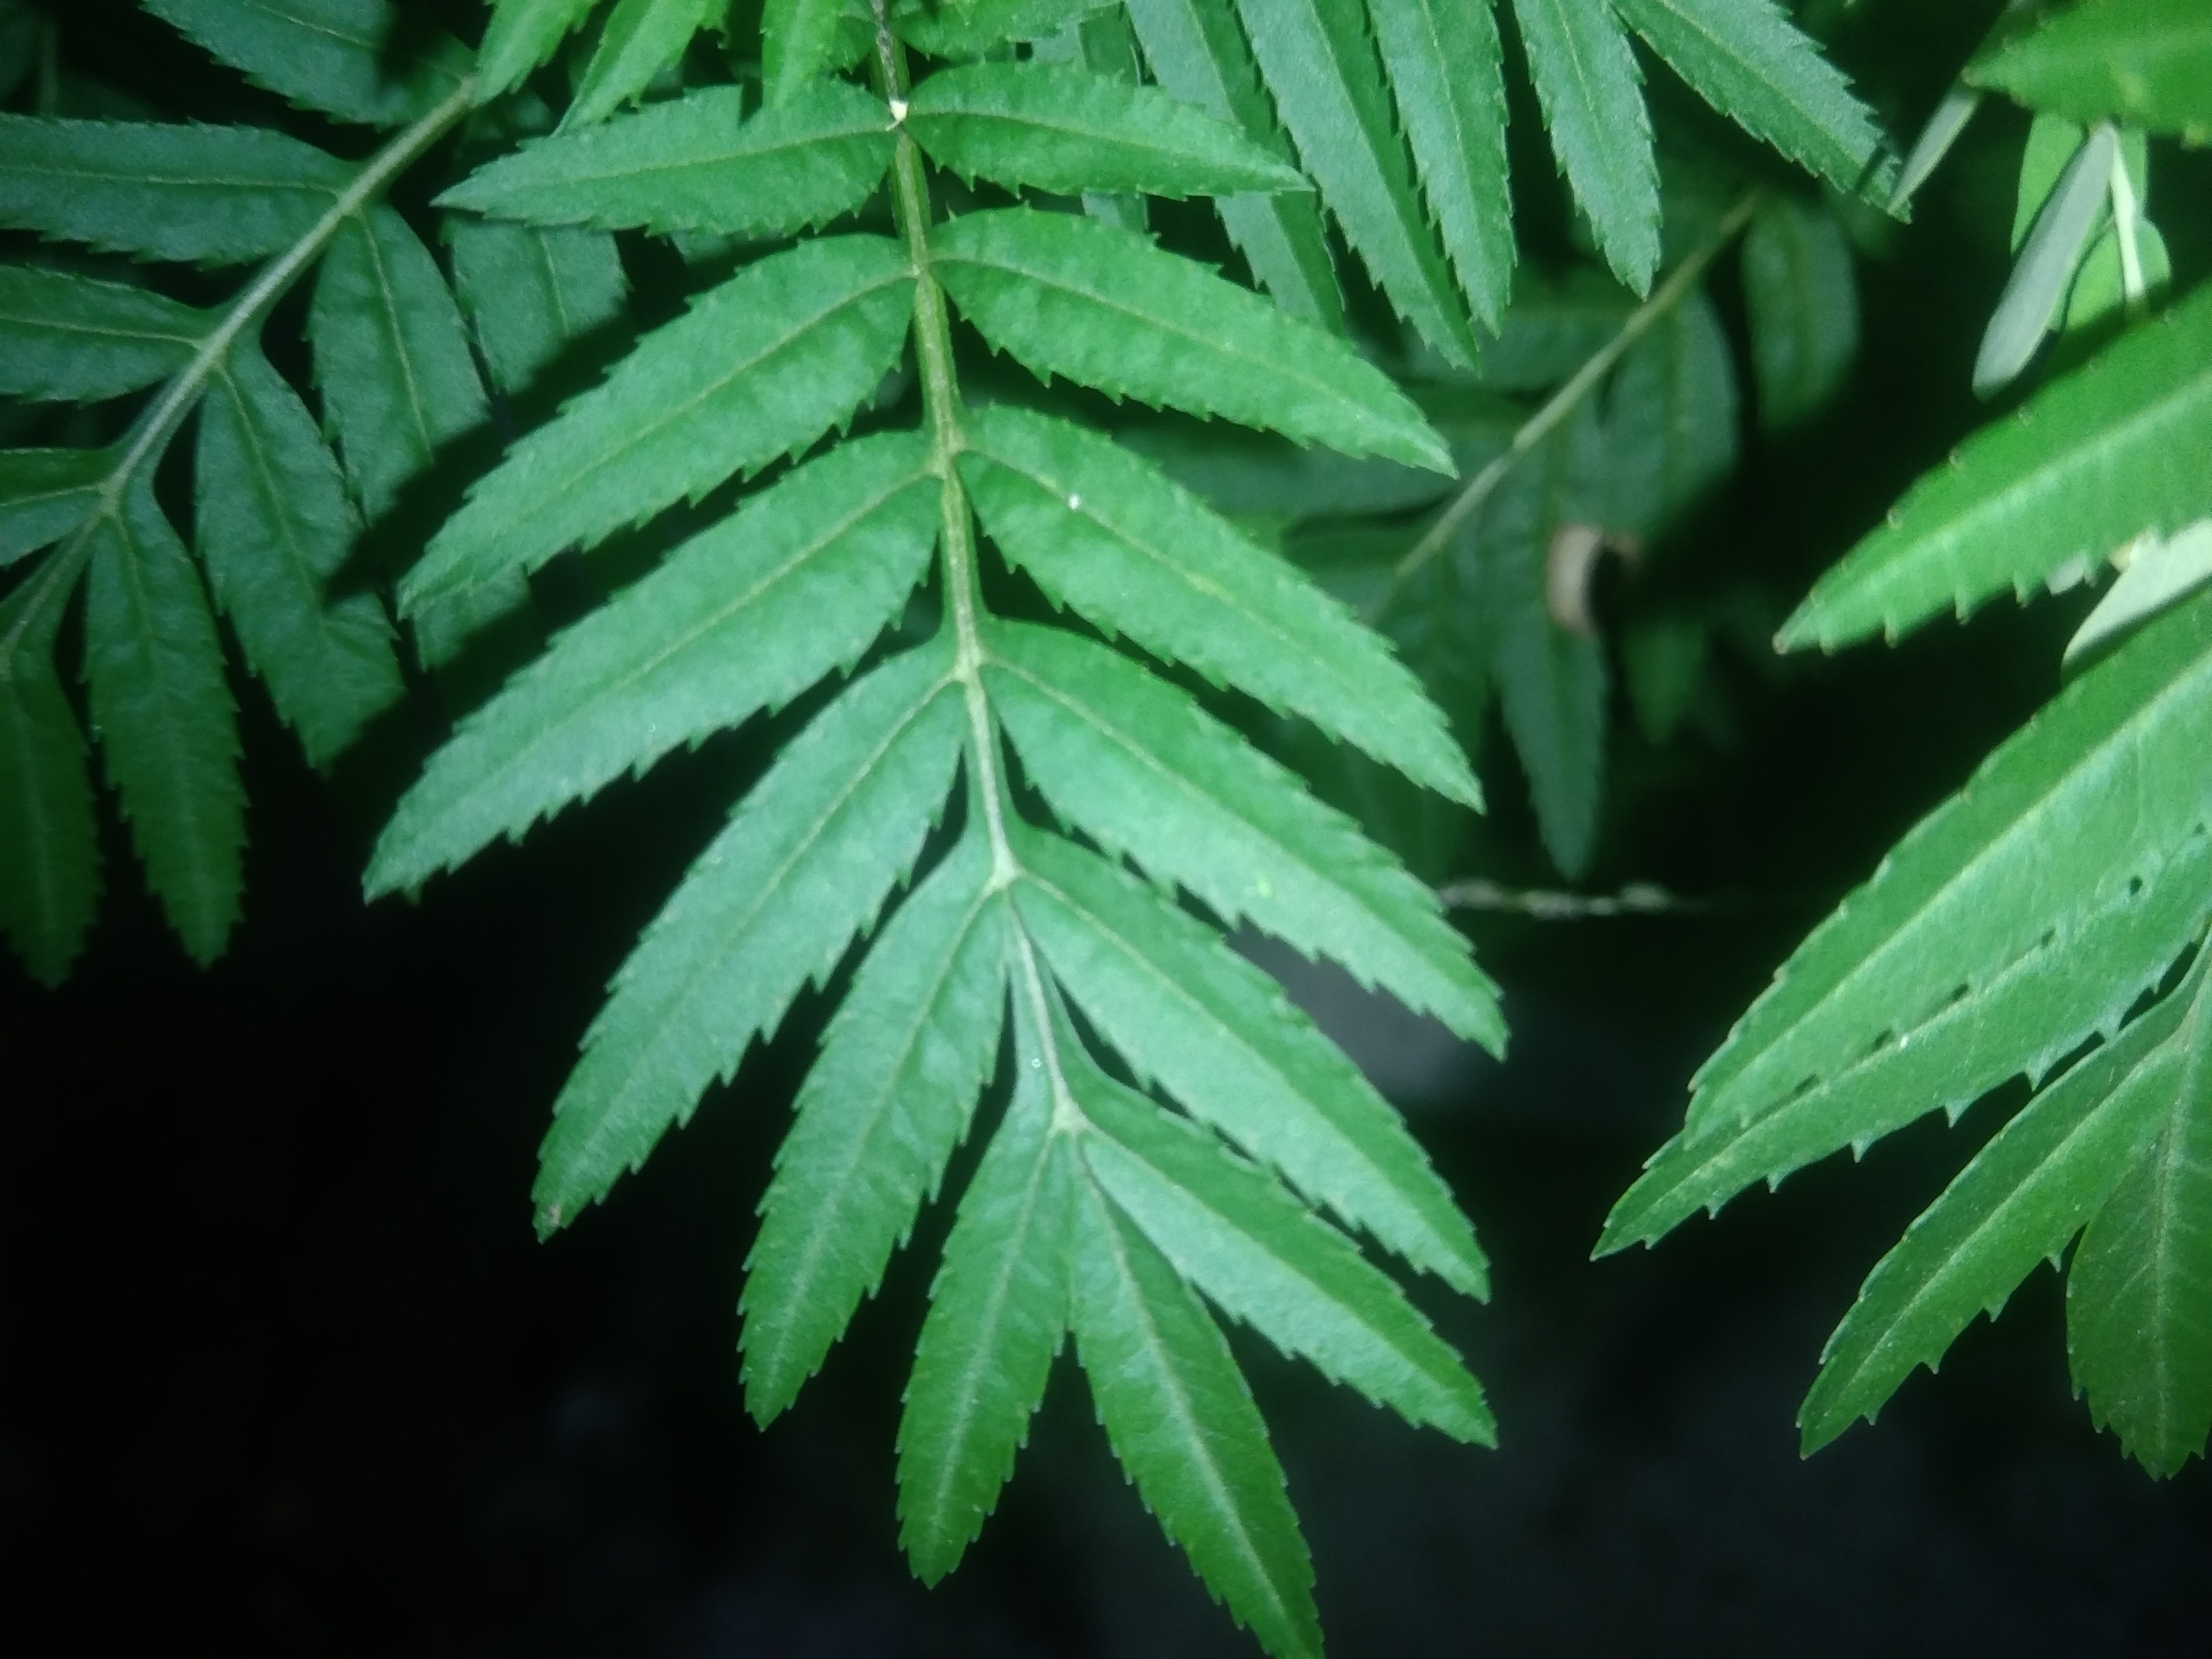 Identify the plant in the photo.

marigold
